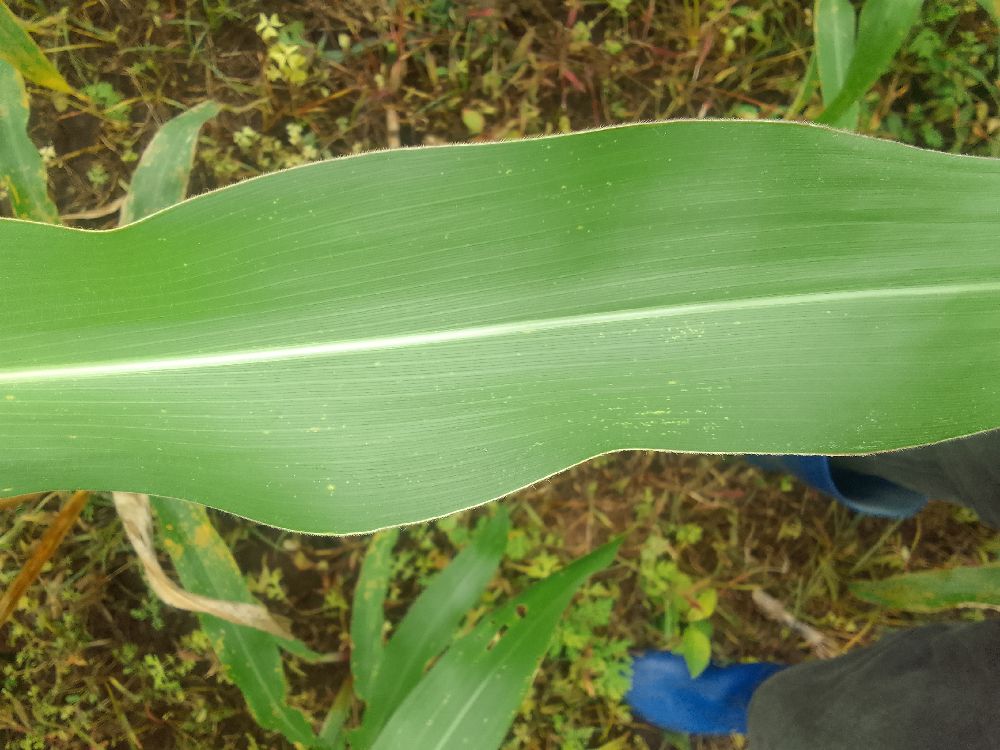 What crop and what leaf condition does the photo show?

maize, healthy
